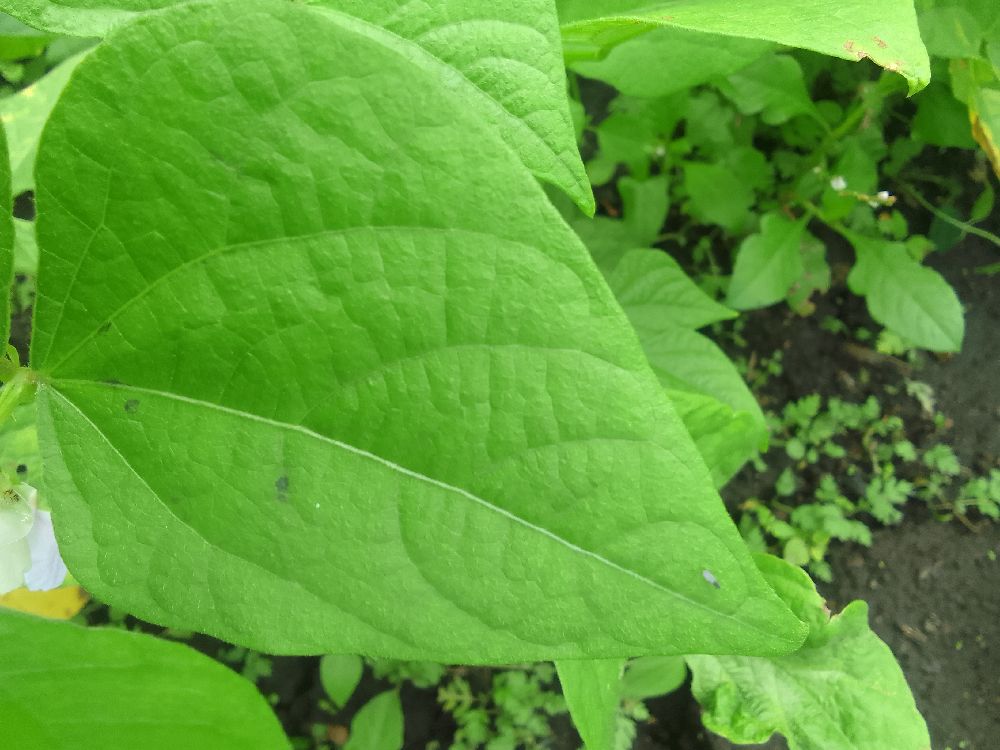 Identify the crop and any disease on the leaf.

common bean, healthy
